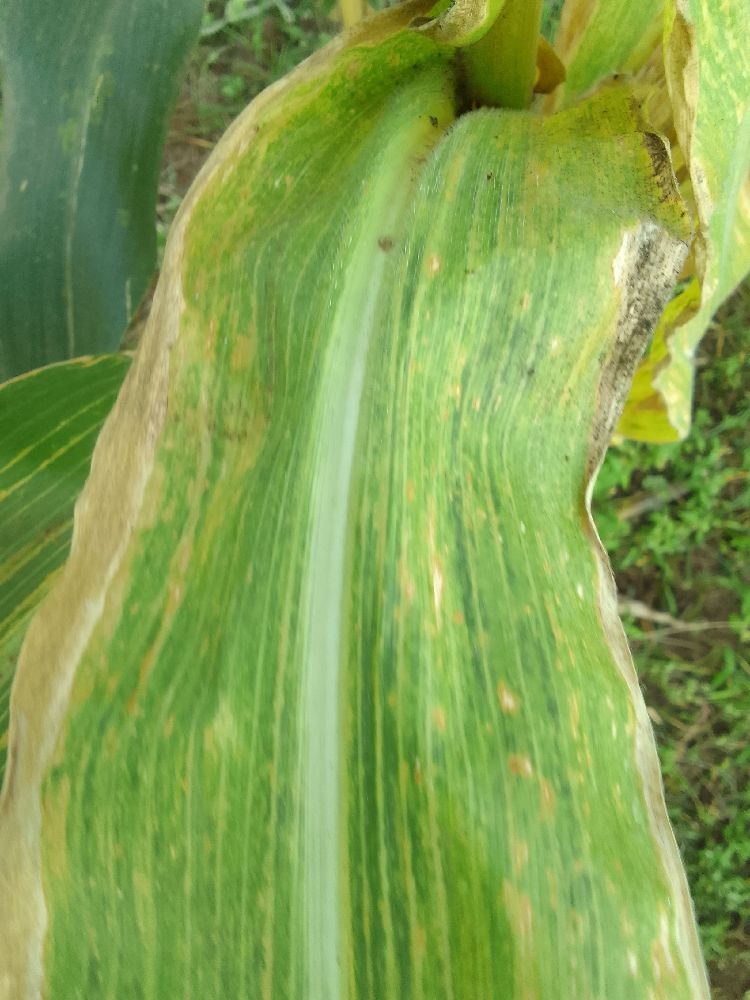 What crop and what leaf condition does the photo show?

maize, maize lethal necrosis
